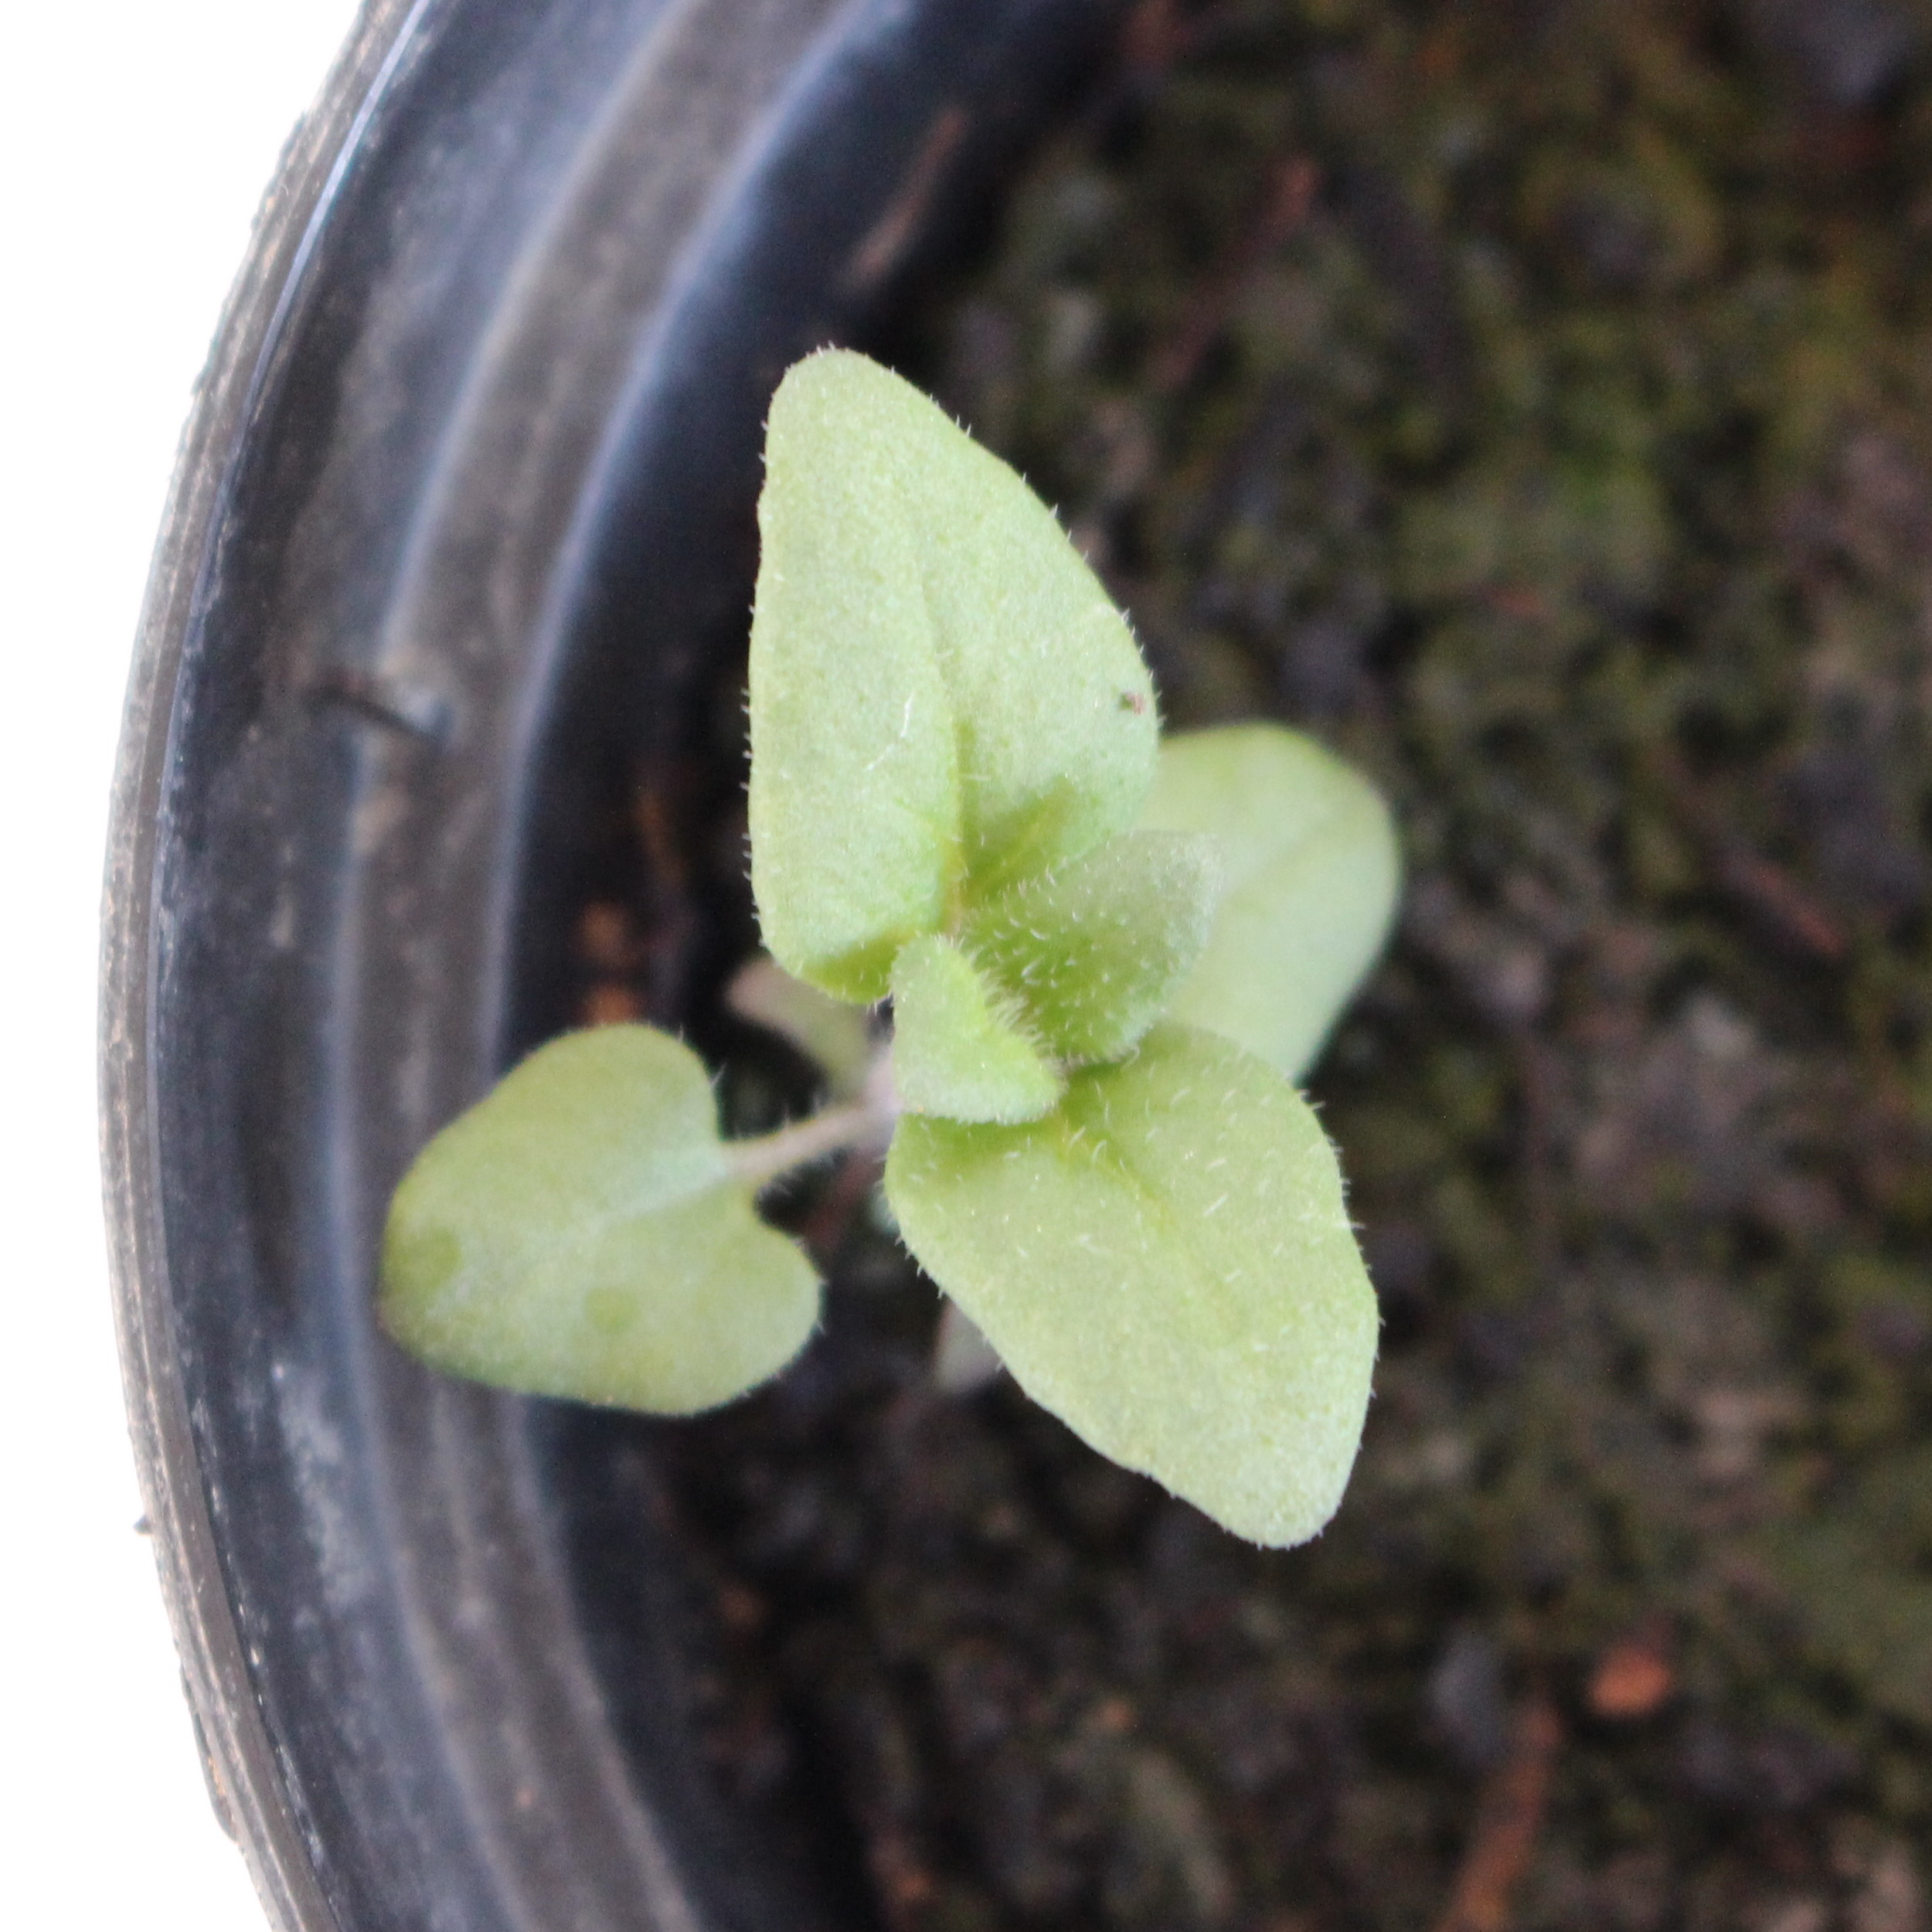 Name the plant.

Veronica persica
